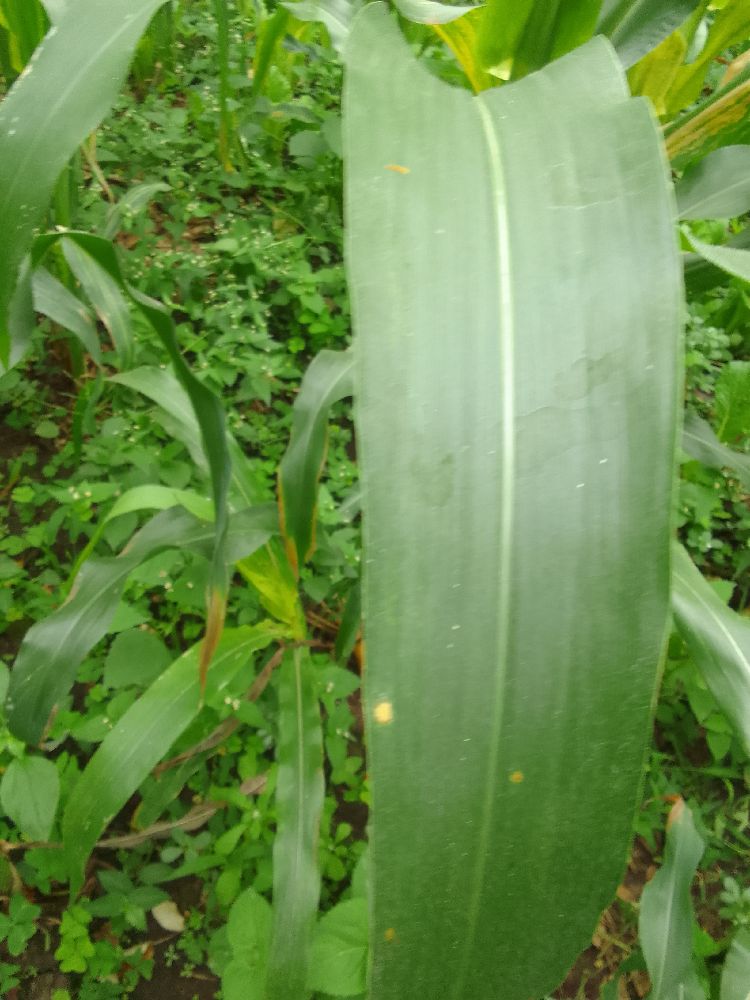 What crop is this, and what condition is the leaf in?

maize, healthy
